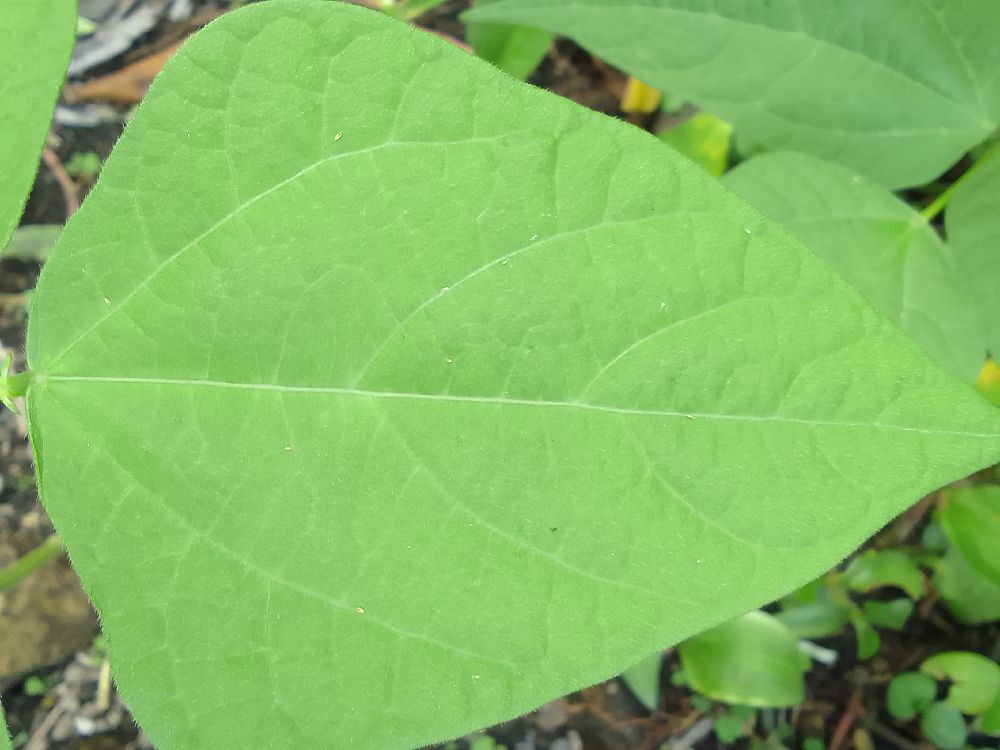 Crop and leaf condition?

common bean, healthy
